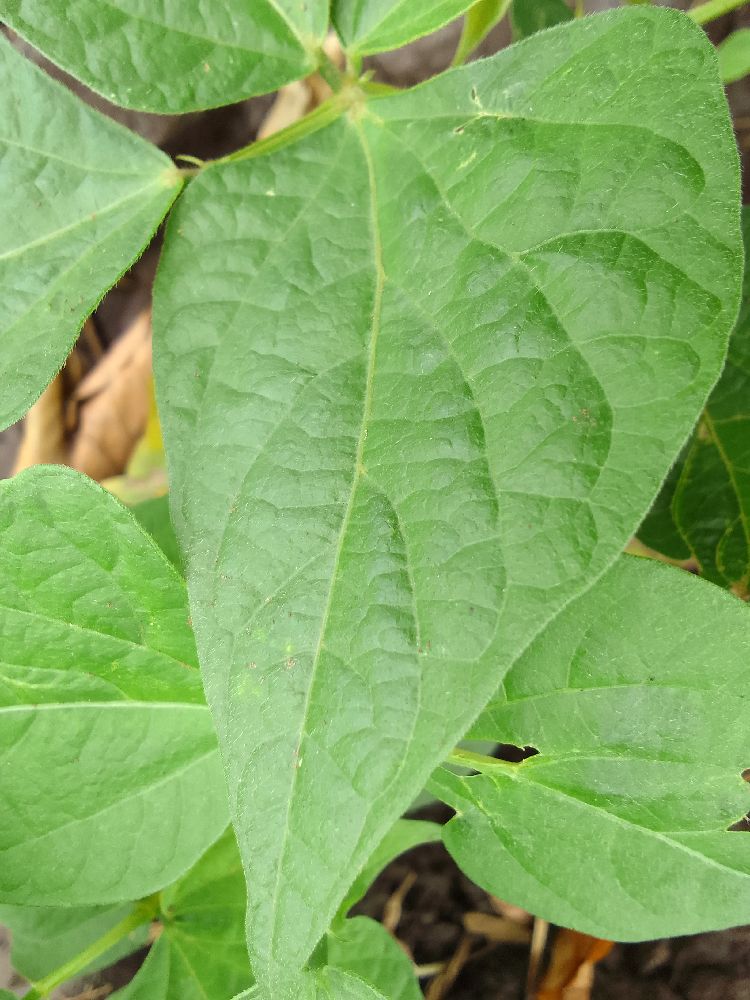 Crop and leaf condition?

common bean, healthy
